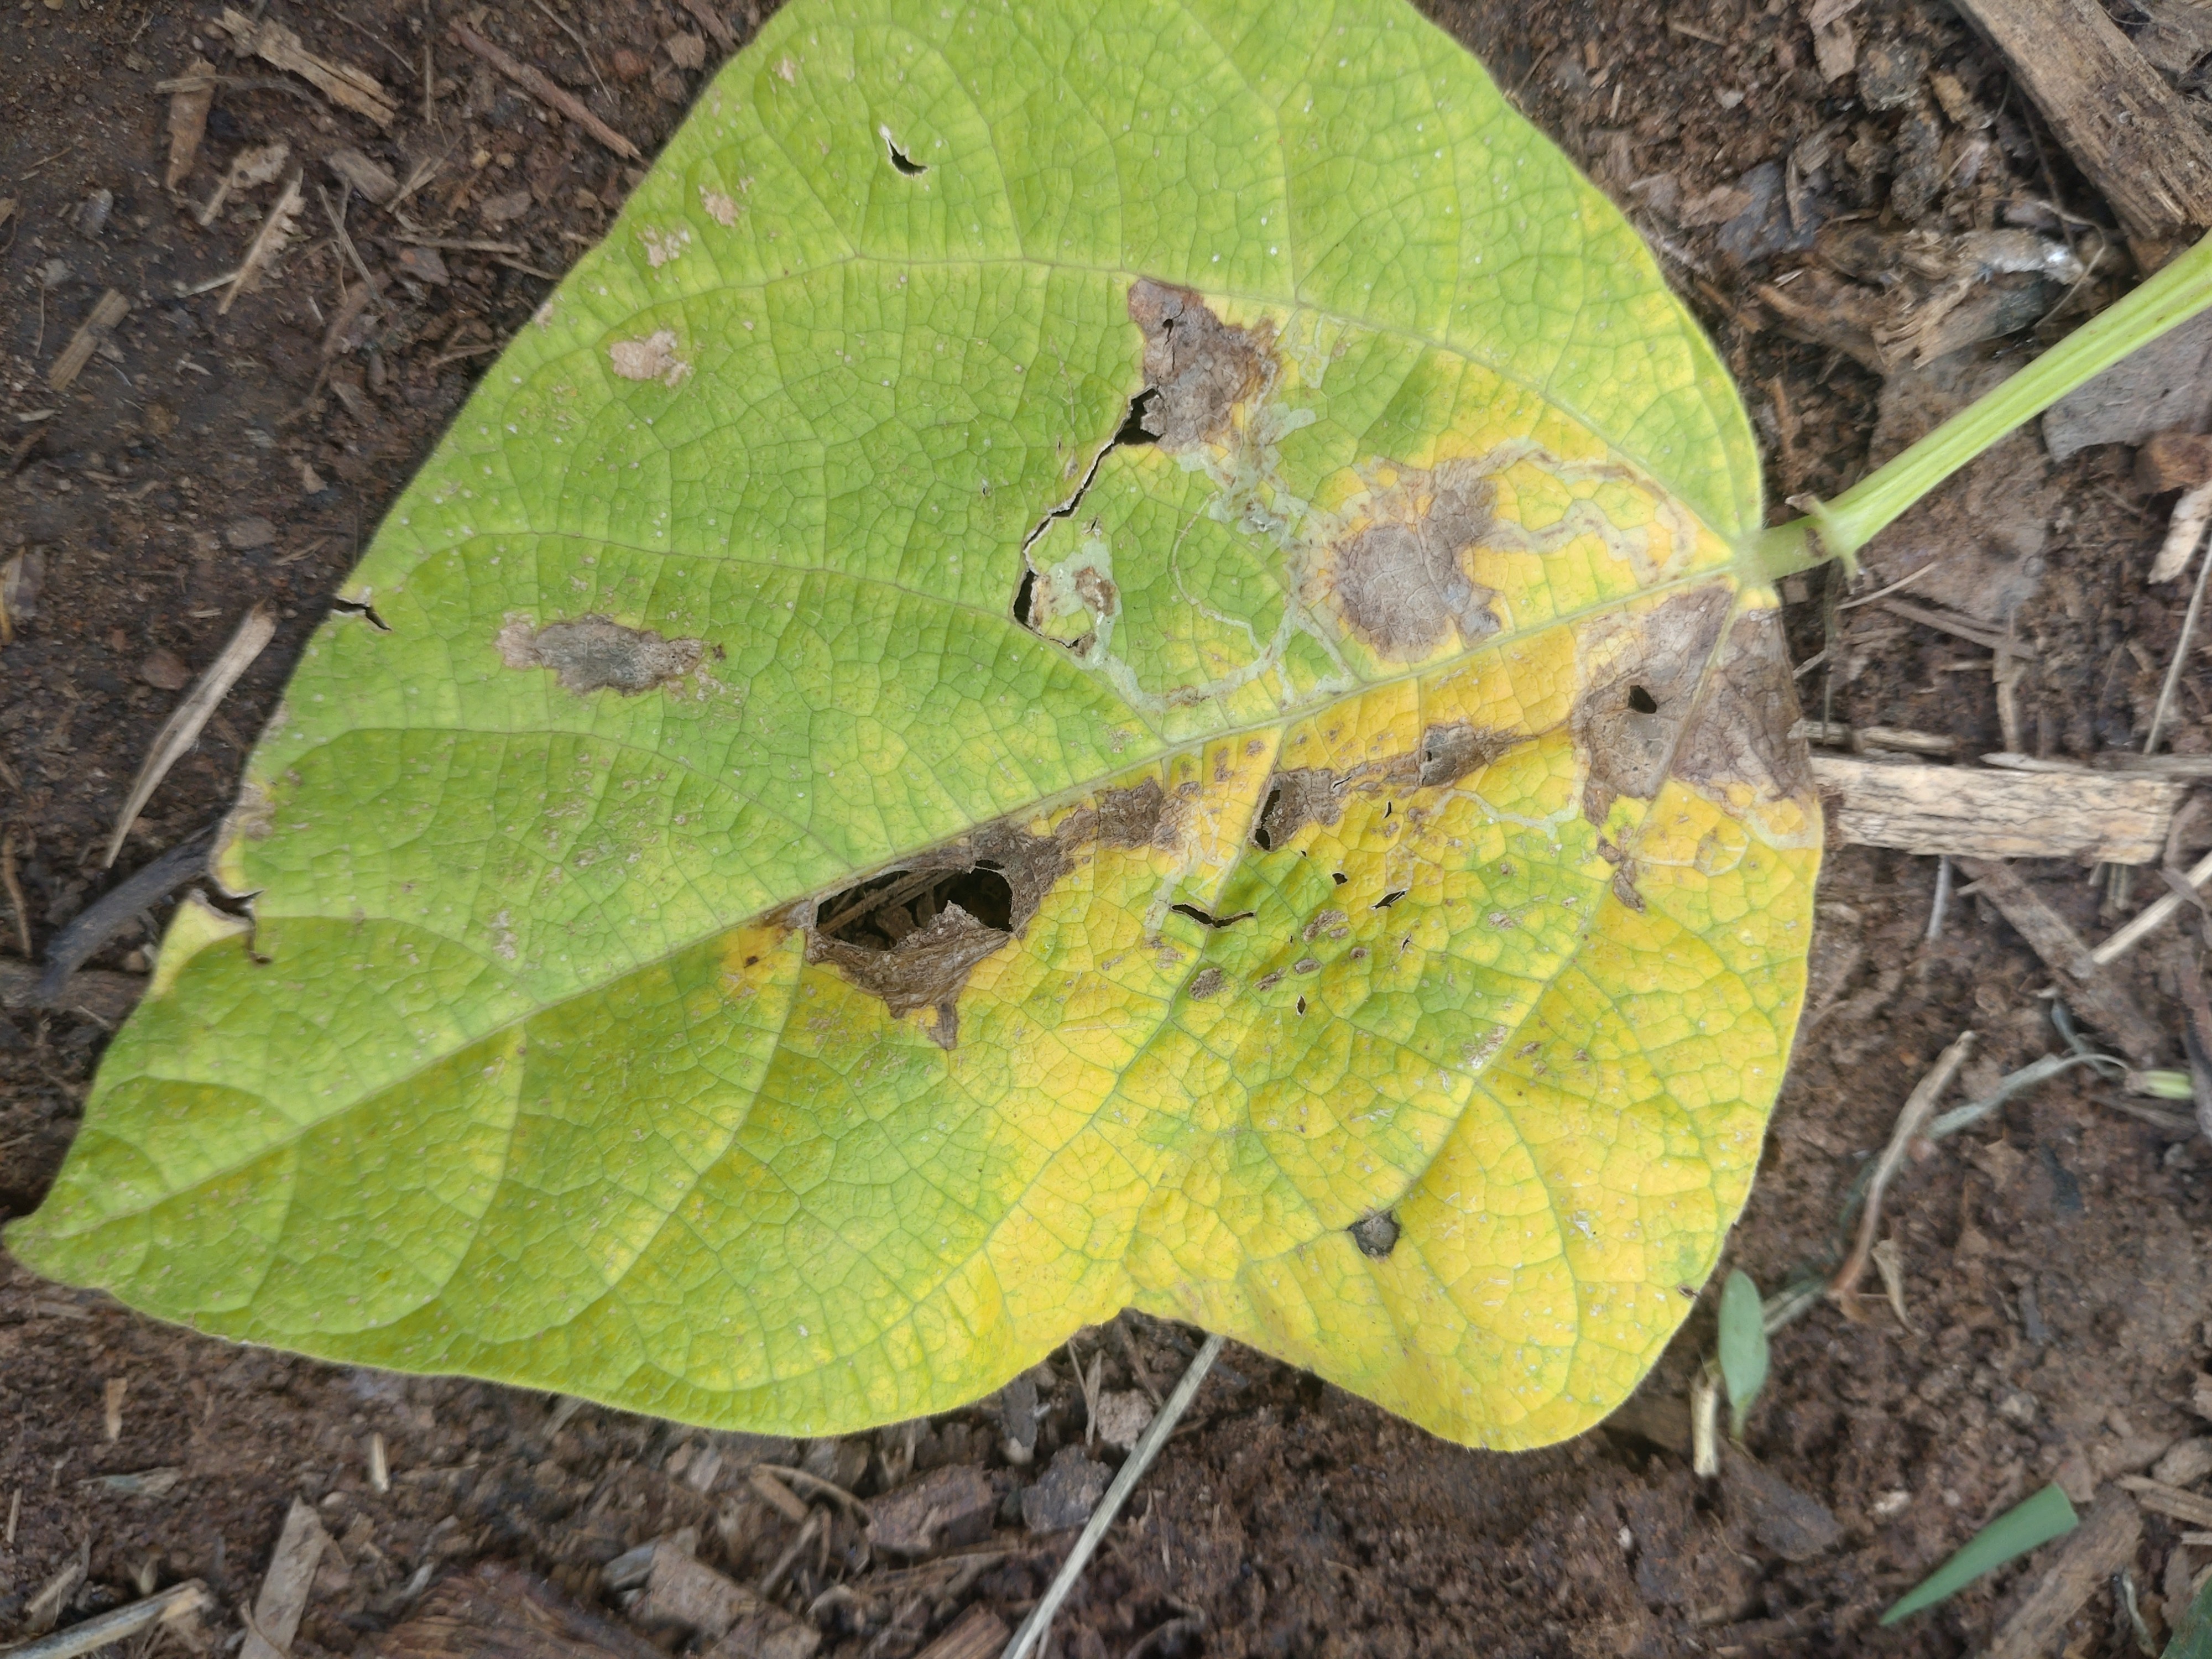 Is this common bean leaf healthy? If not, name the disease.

anthracnose
